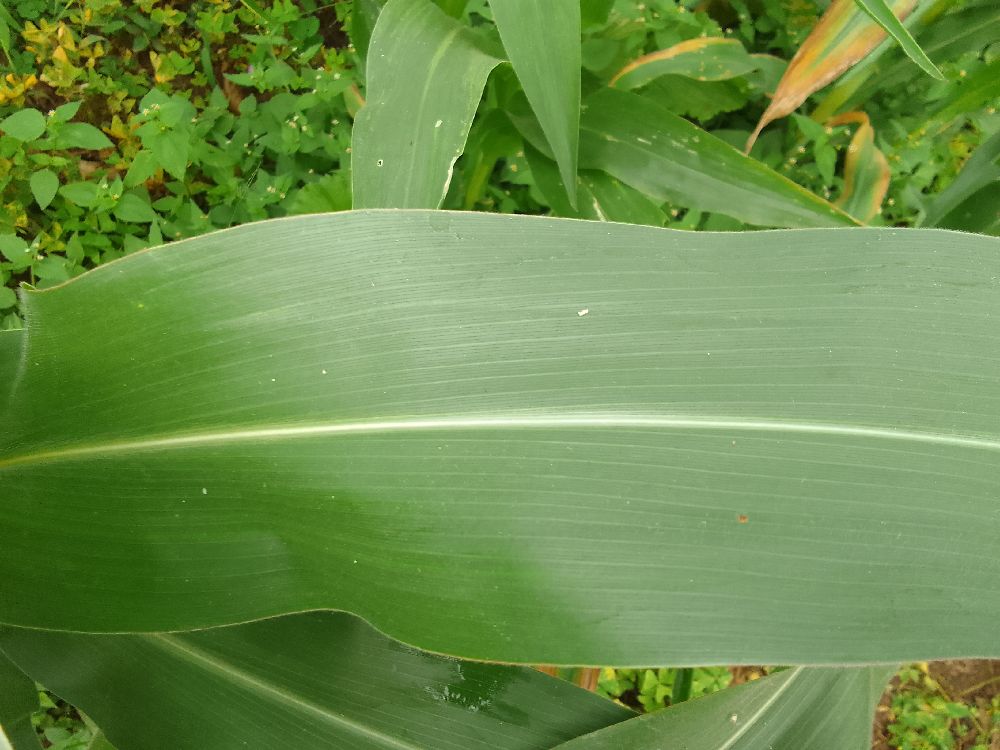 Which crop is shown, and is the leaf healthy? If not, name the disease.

maize, healthy
